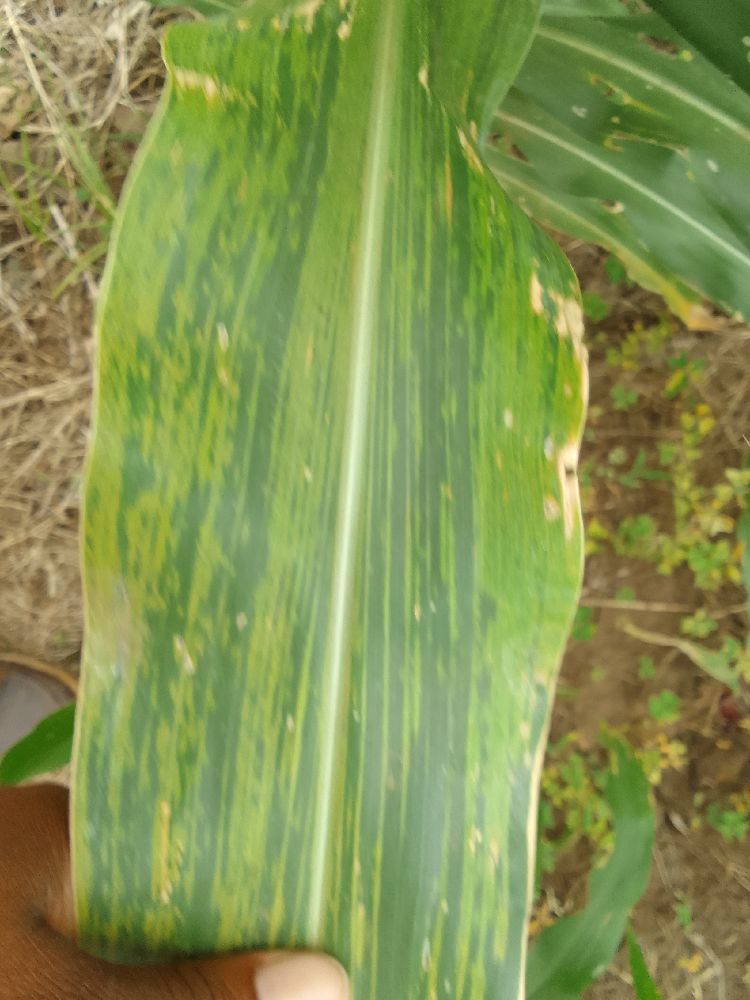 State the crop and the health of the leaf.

maize, maize lethal necrosis
